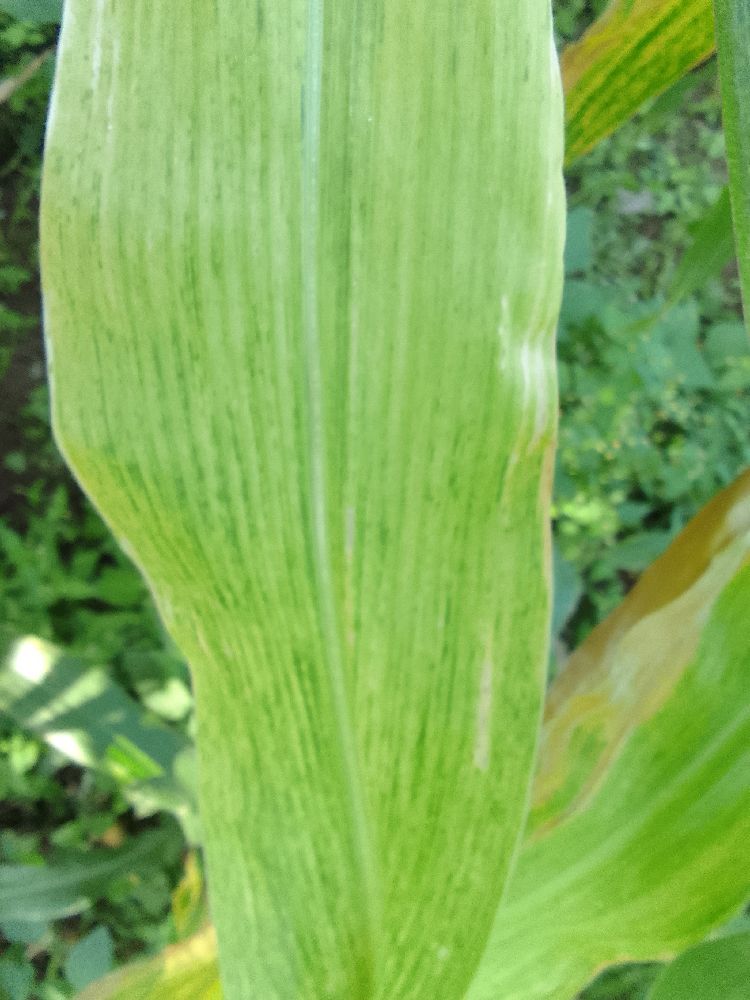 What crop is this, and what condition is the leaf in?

maize, maize lethal necrosis
